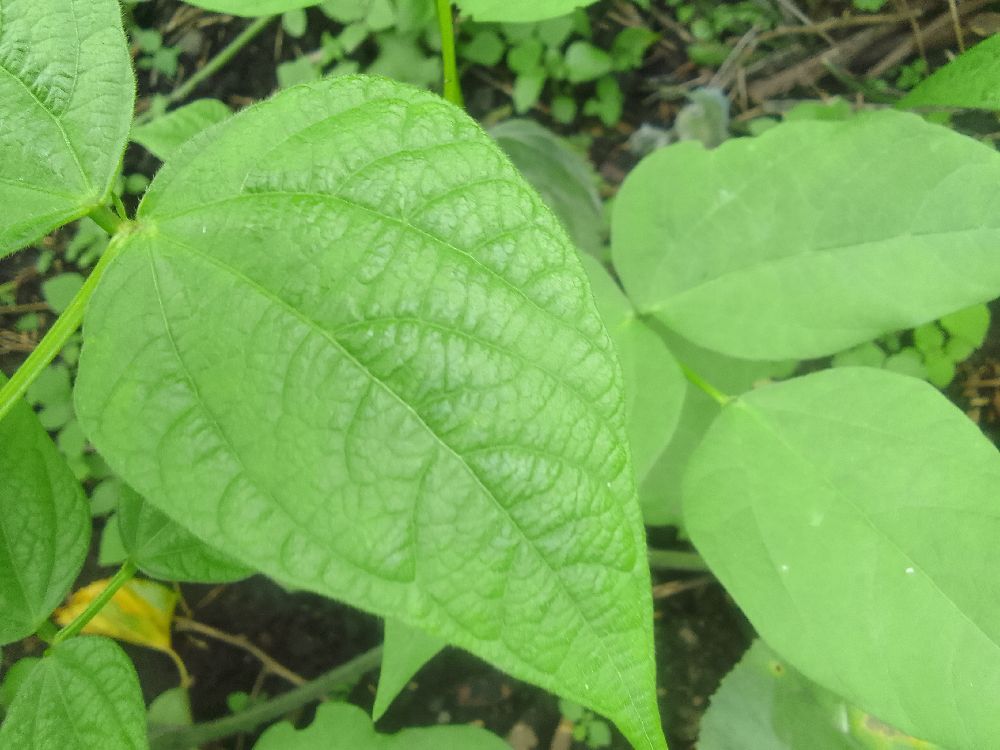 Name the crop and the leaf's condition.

common bean, healthy
